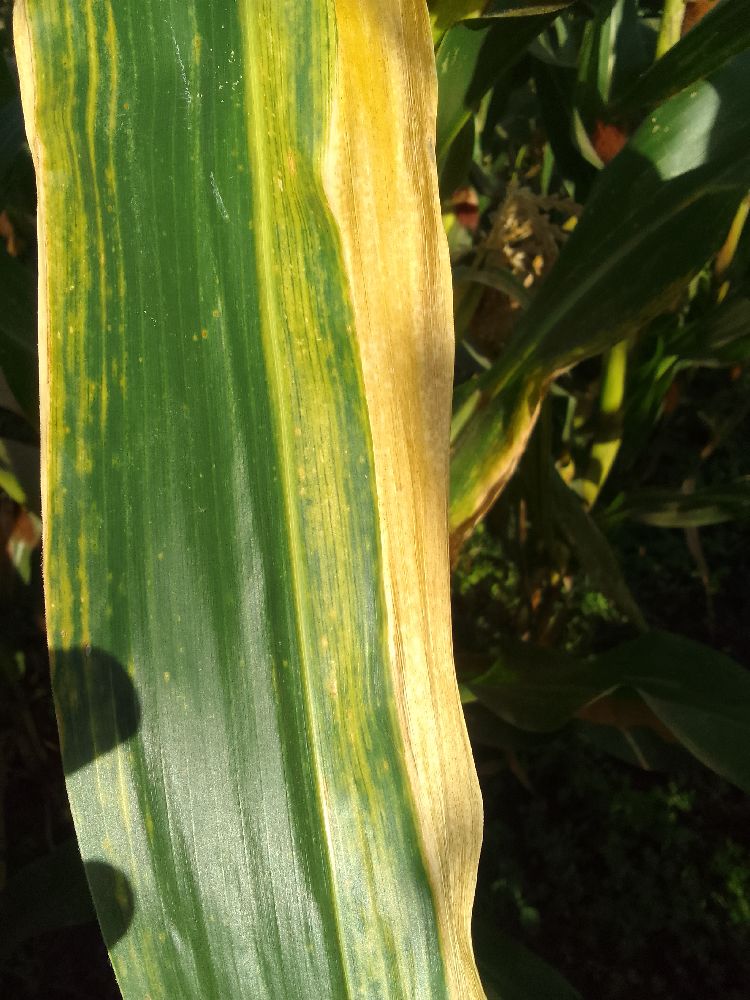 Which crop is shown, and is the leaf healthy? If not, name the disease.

maize, maize lethal necrosis
